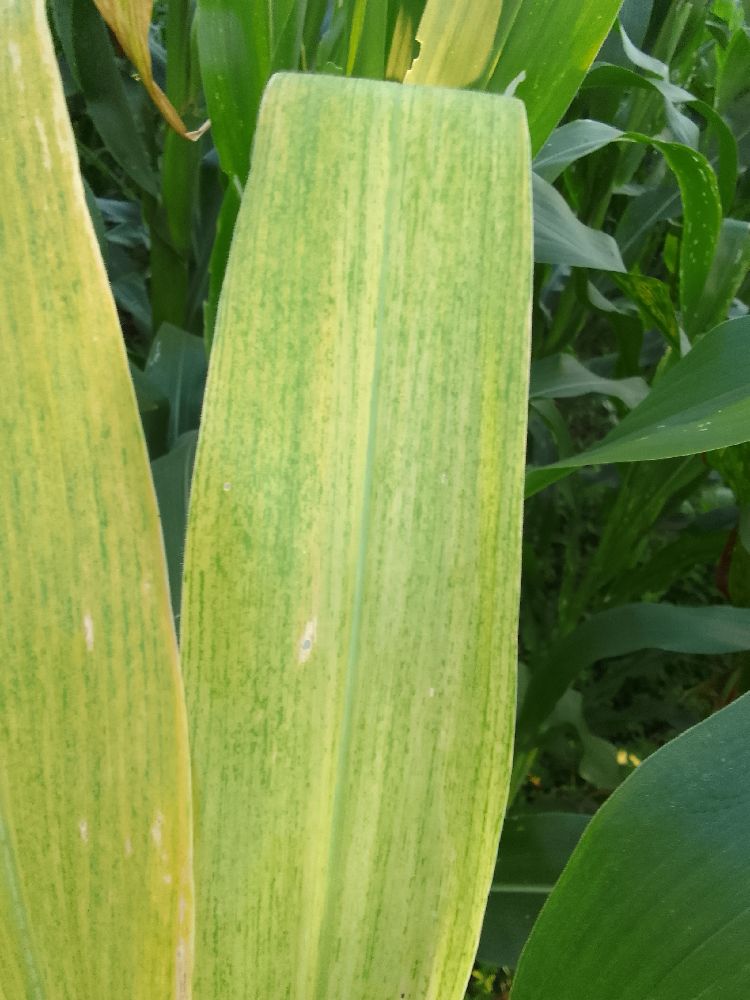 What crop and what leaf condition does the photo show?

maize, maize lethal necrosis
